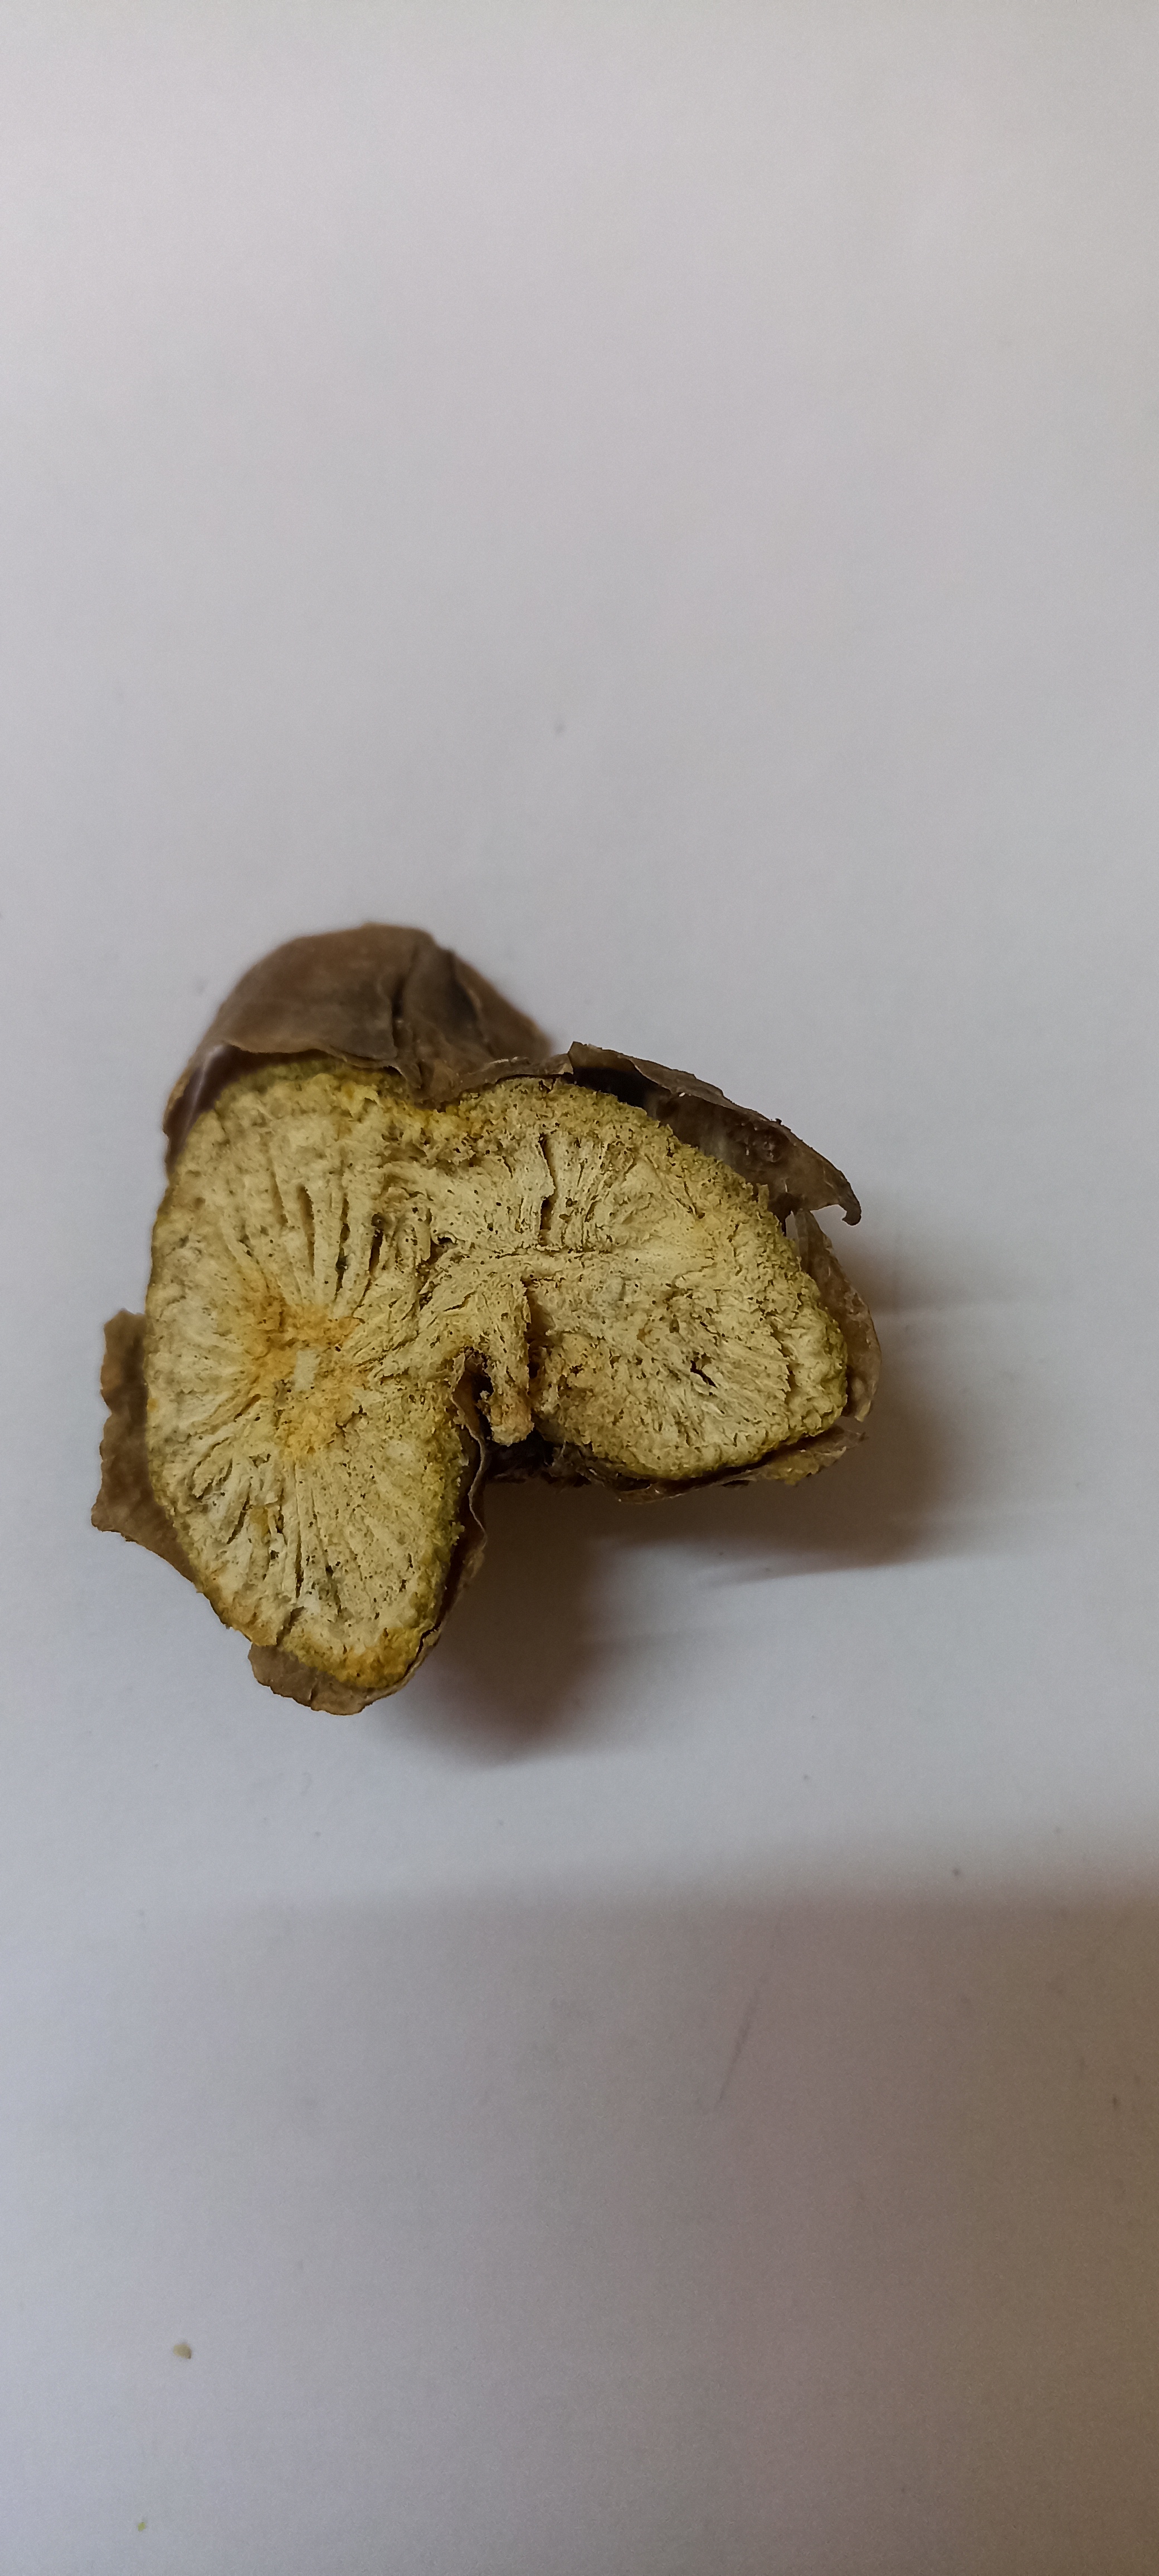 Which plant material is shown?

gulvel
